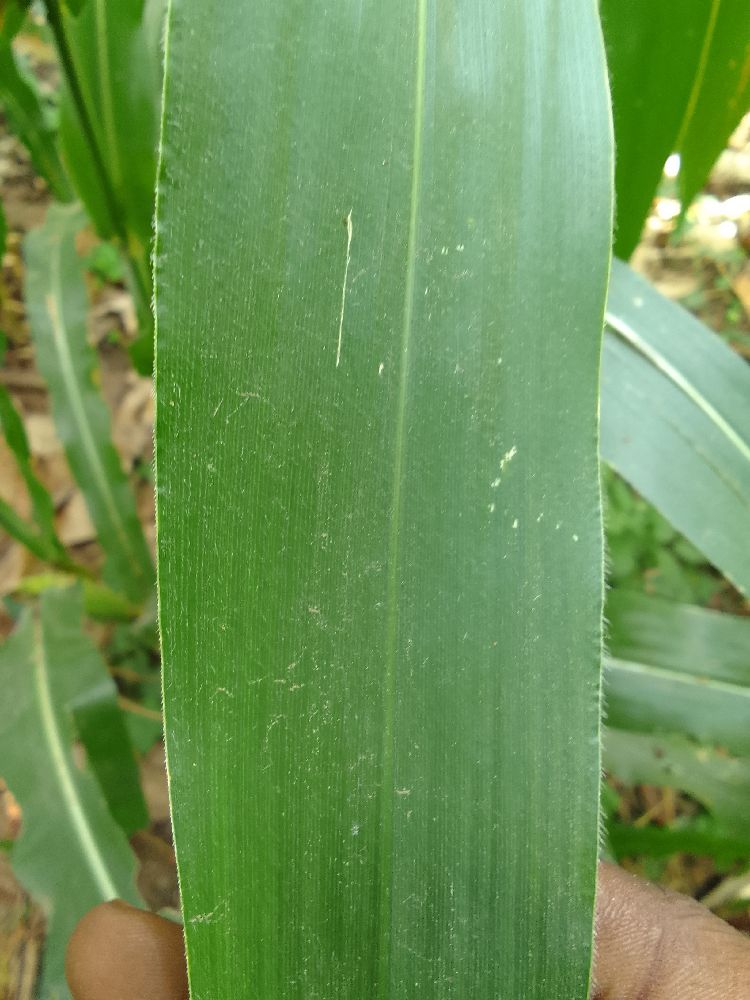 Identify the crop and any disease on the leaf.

maize, healthy
